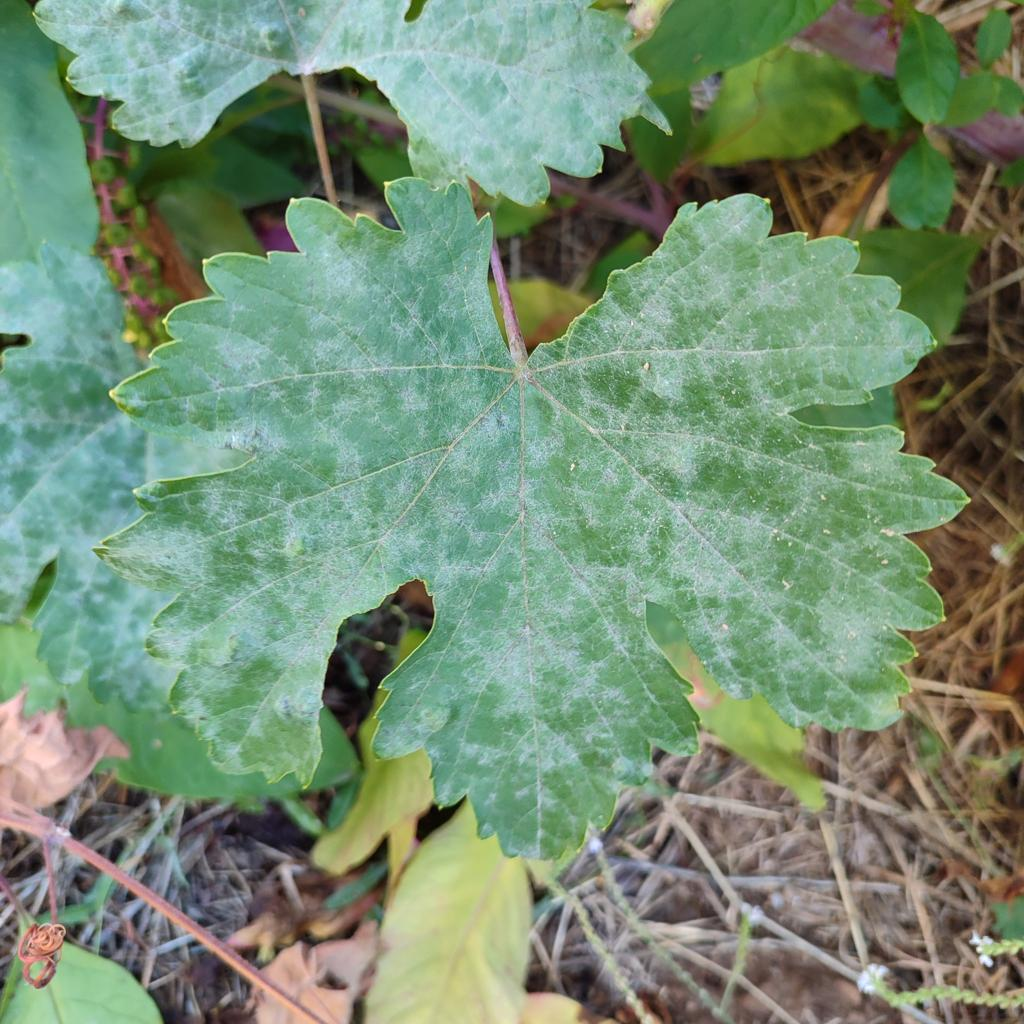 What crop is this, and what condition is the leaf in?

grapevine, powdery mildew
